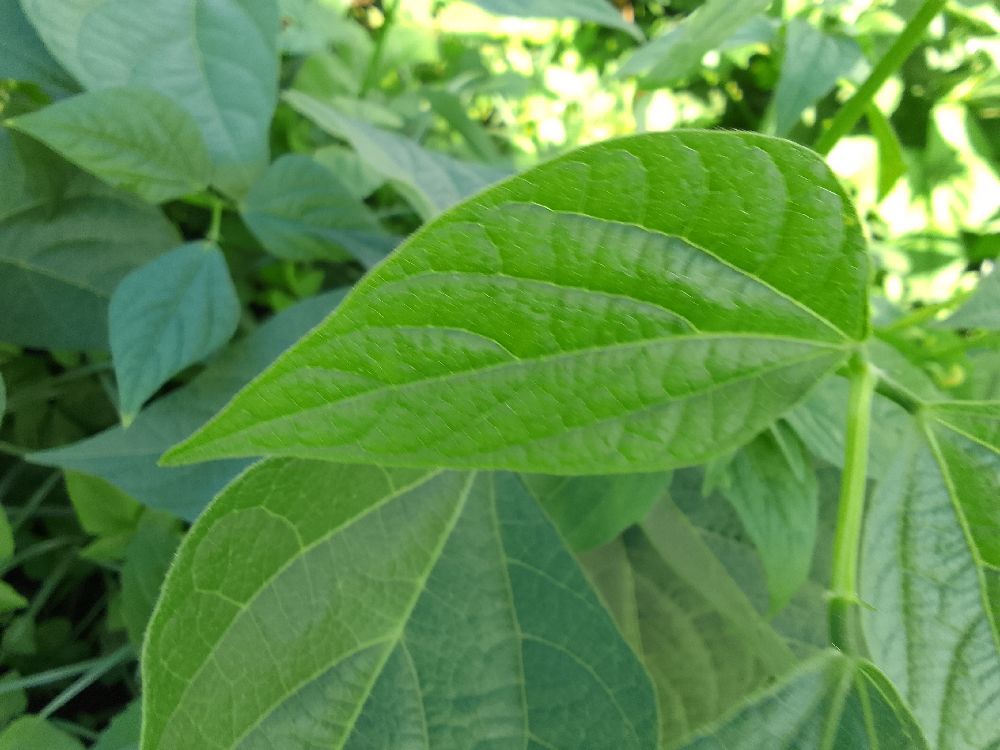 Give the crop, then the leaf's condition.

common bean, healthy
